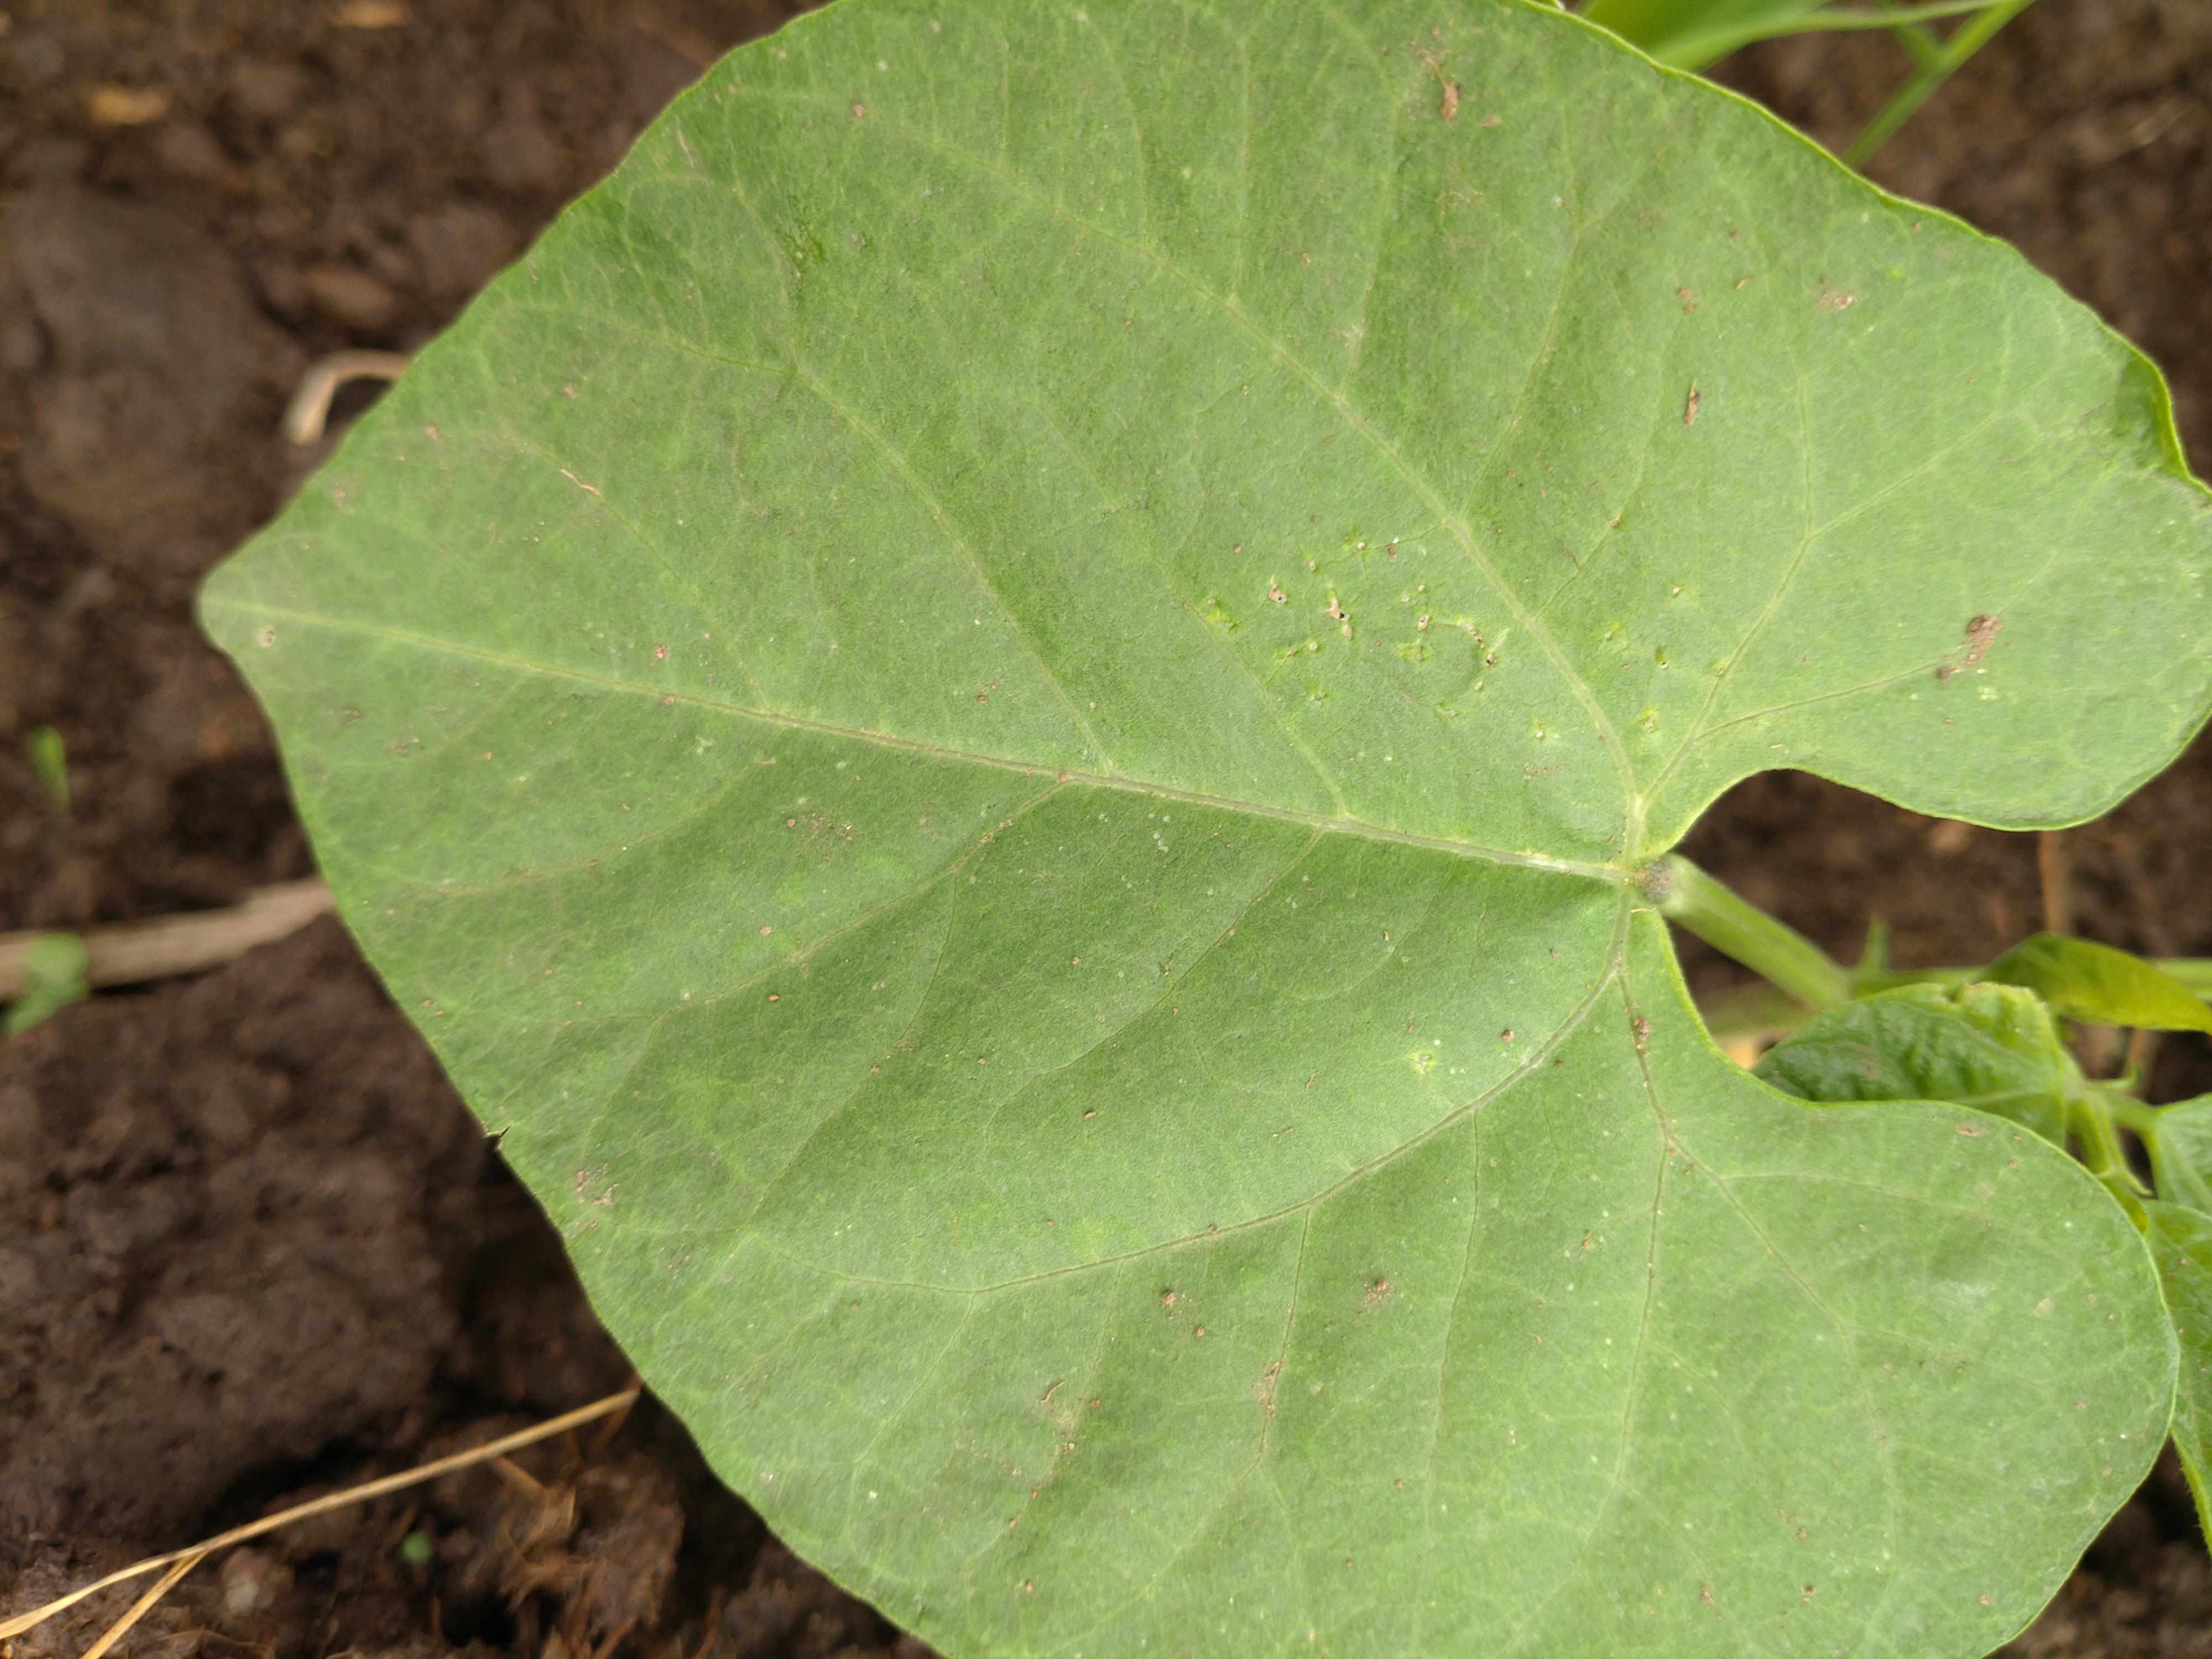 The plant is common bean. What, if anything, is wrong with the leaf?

healthy
